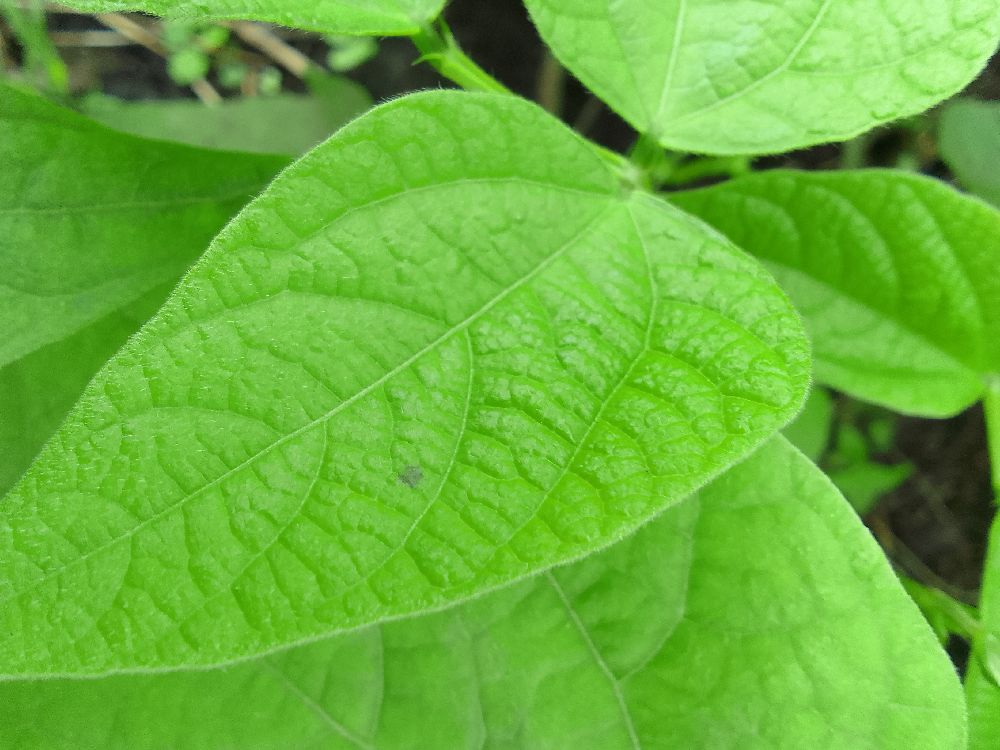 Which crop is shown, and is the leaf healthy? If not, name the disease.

common bean, healthy
